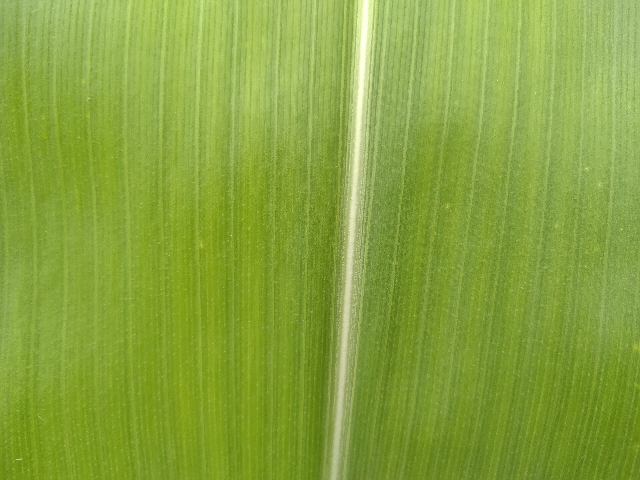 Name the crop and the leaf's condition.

maize, healthy
